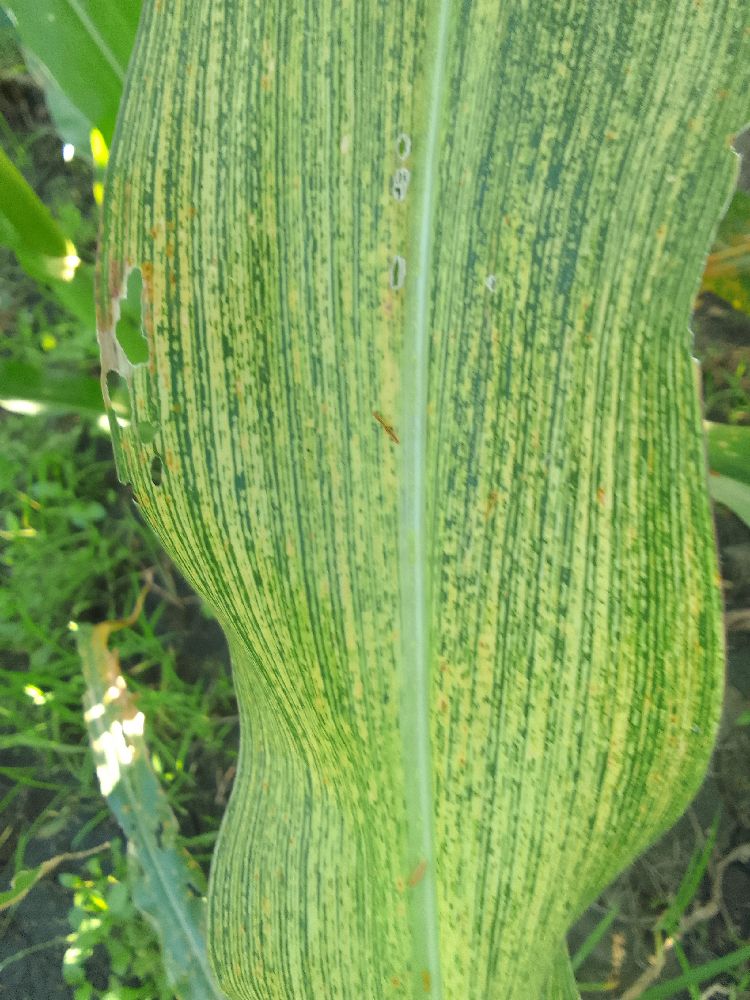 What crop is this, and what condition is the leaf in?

maize, maize streak virus
